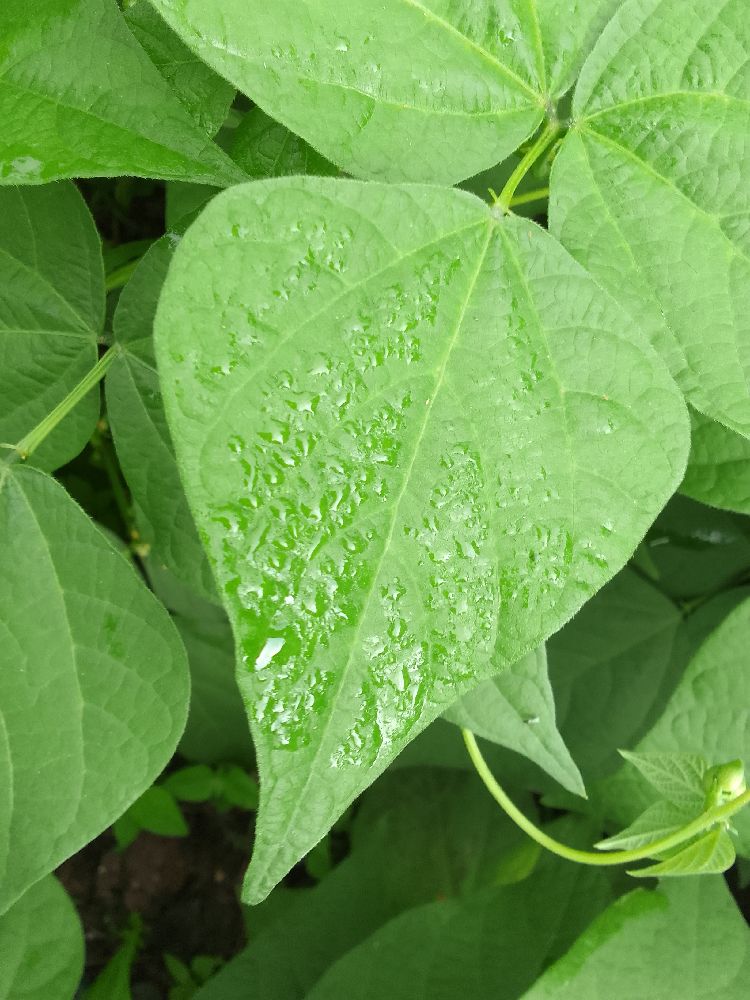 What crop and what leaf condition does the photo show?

common bean, healthy
